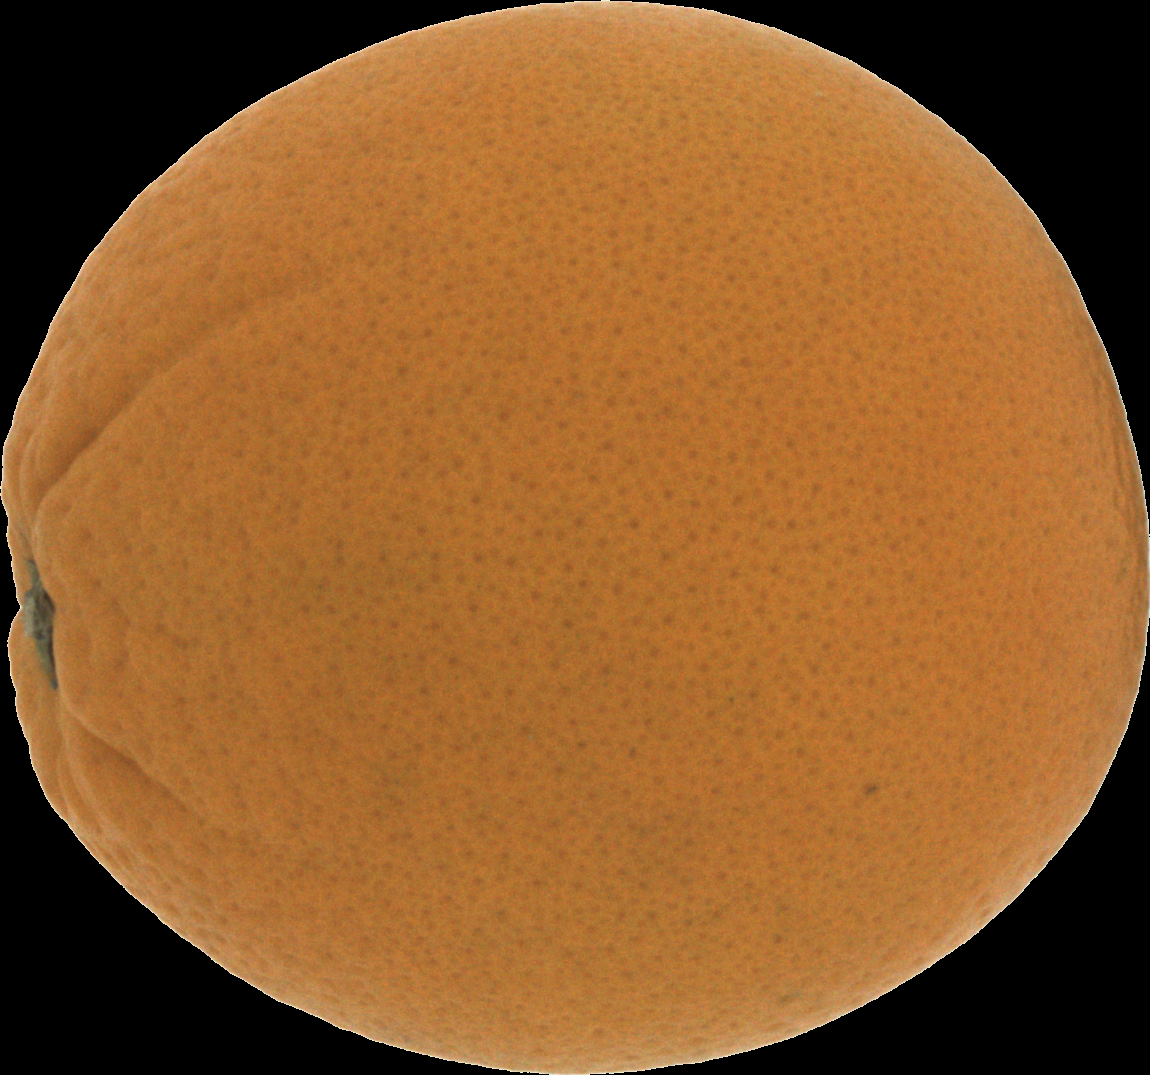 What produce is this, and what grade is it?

orange, good
